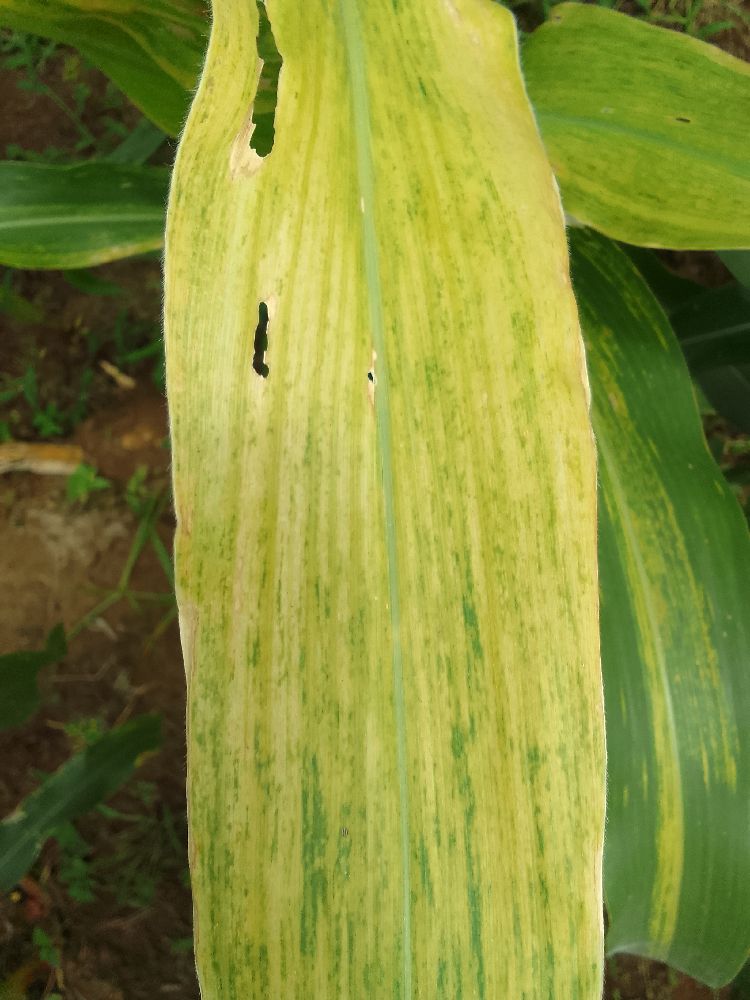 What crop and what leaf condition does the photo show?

maize, maize lethal necrosis
